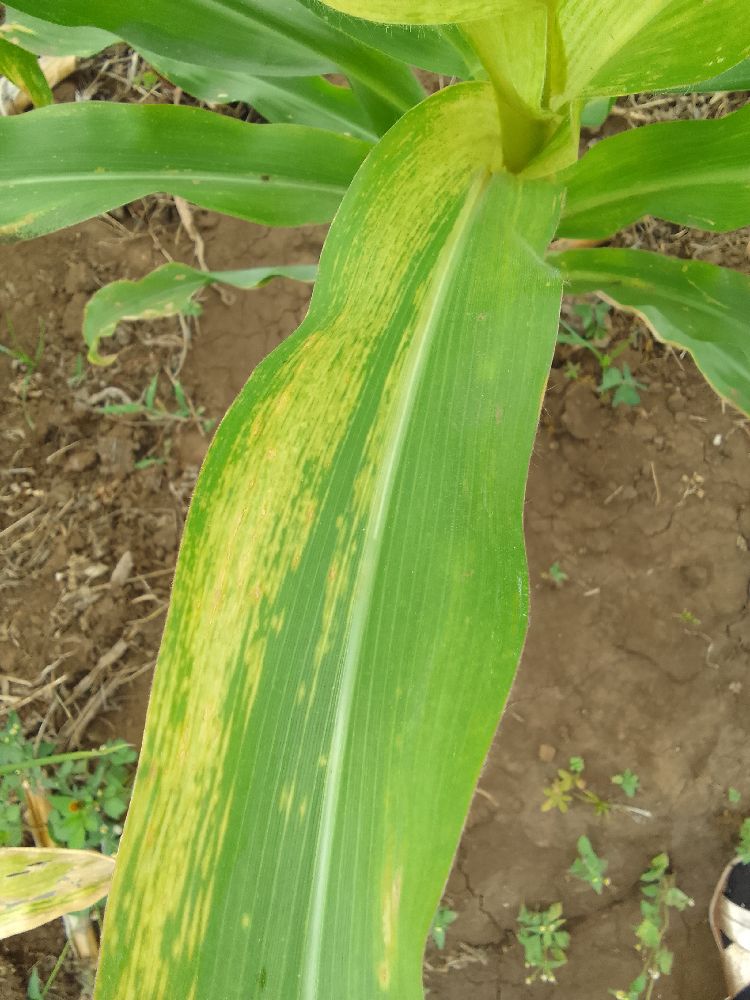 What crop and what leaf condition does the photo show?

maize, maize lethal necrosis
